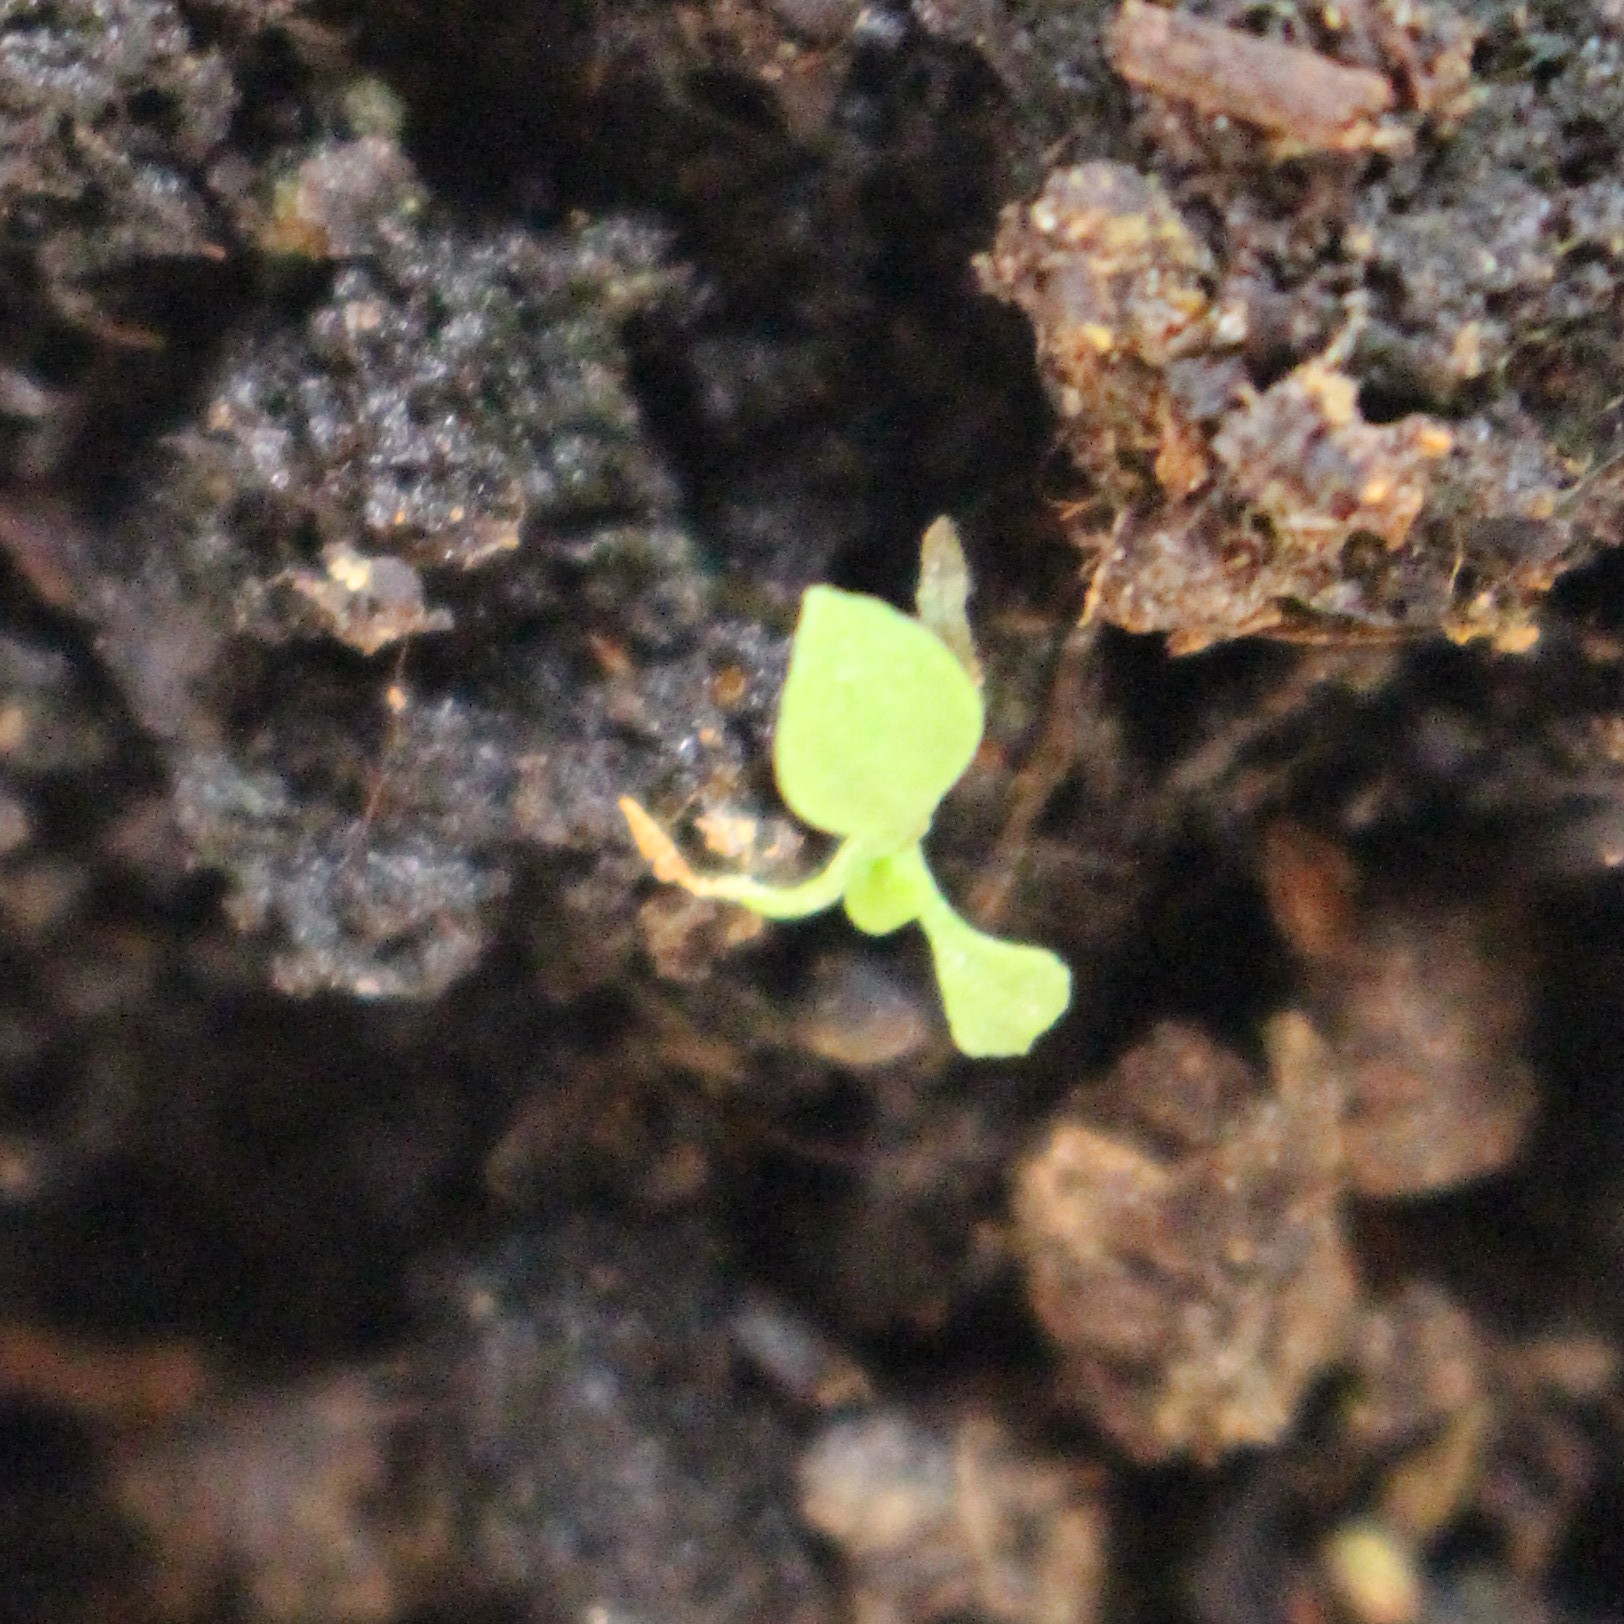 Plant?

Papaver rhoeas
